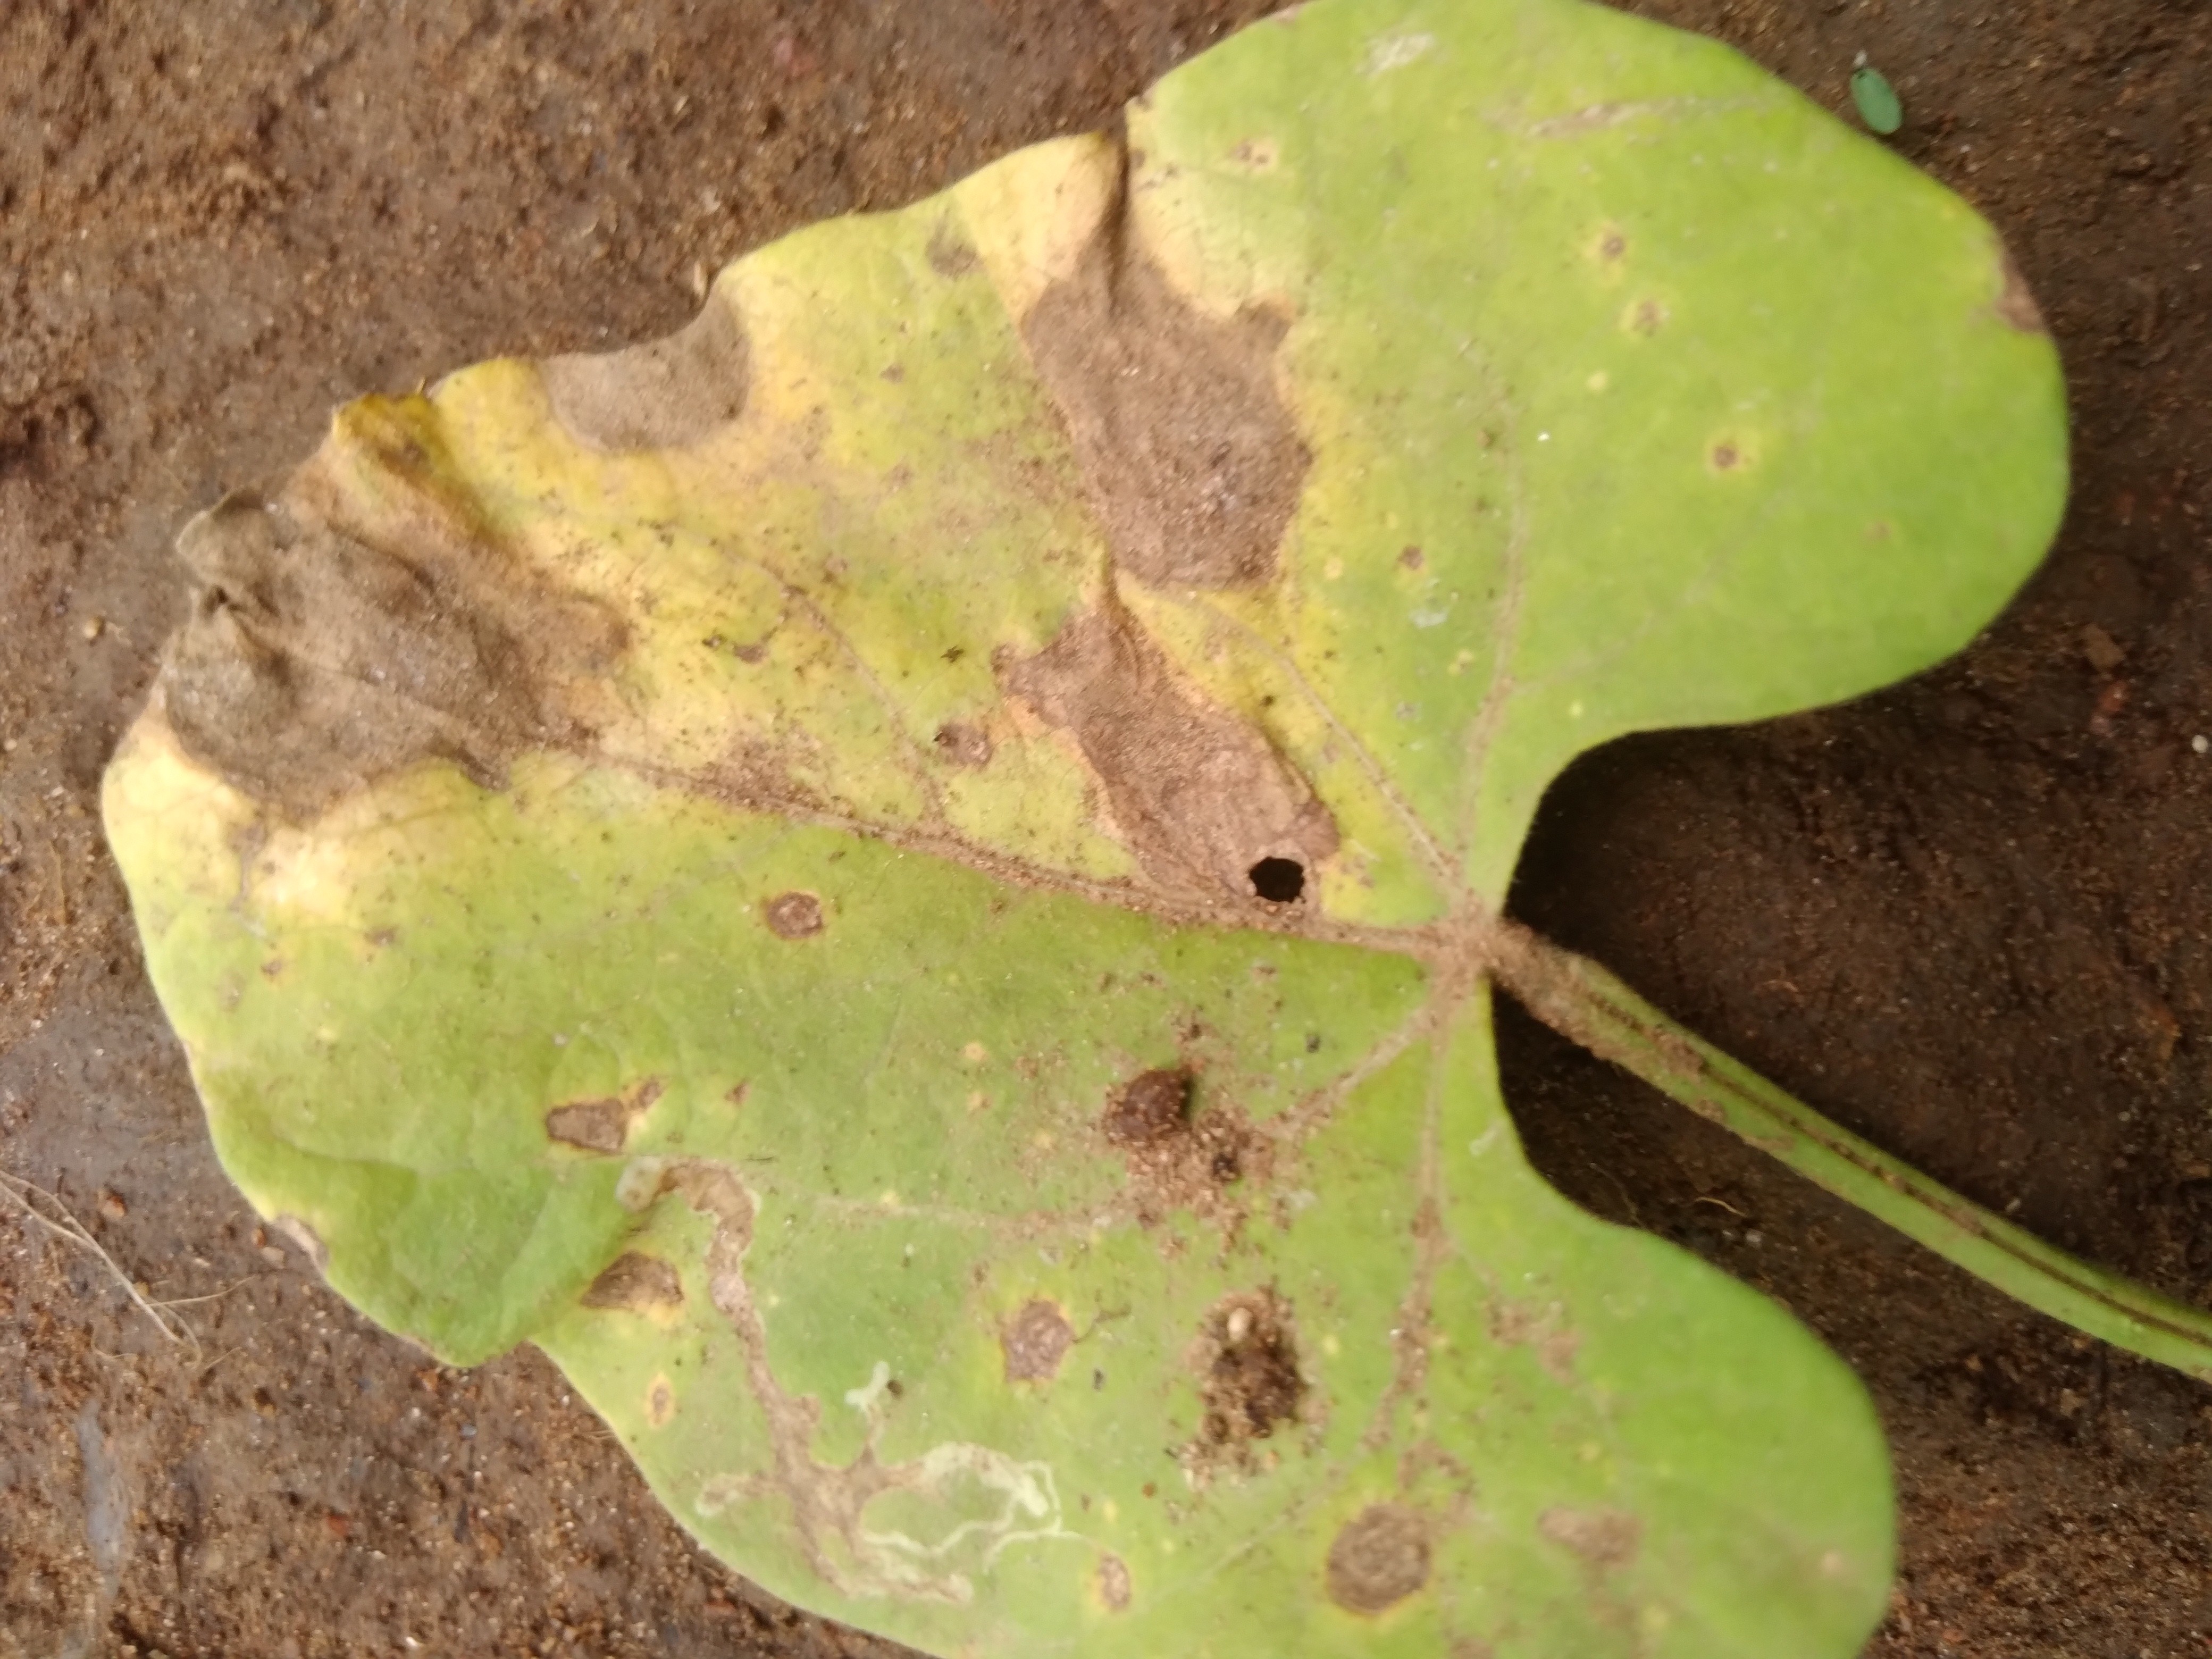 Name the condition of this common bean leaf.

rust
